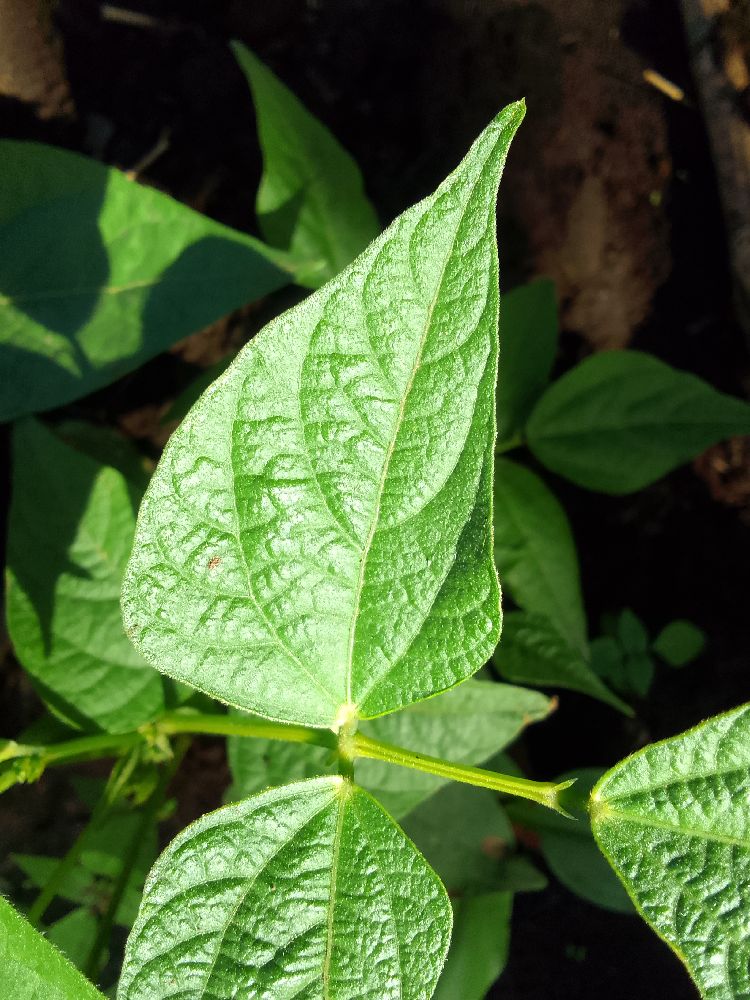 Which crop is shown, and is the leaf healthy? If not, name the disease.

common bean, healthy
